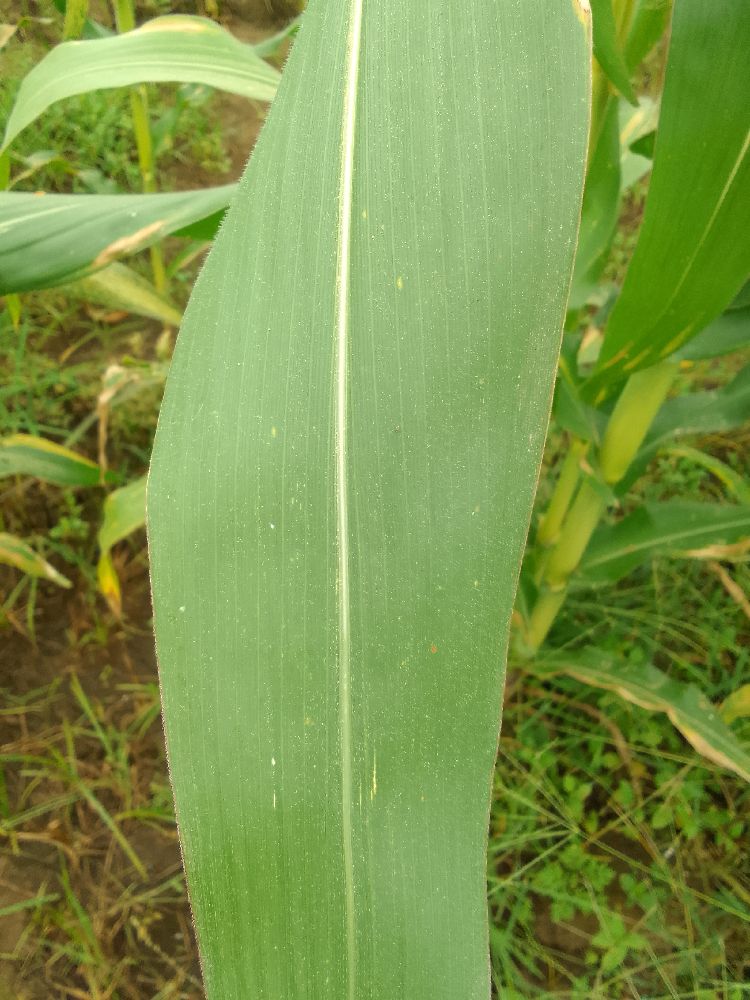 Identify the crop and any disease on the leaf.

maize, healthy
